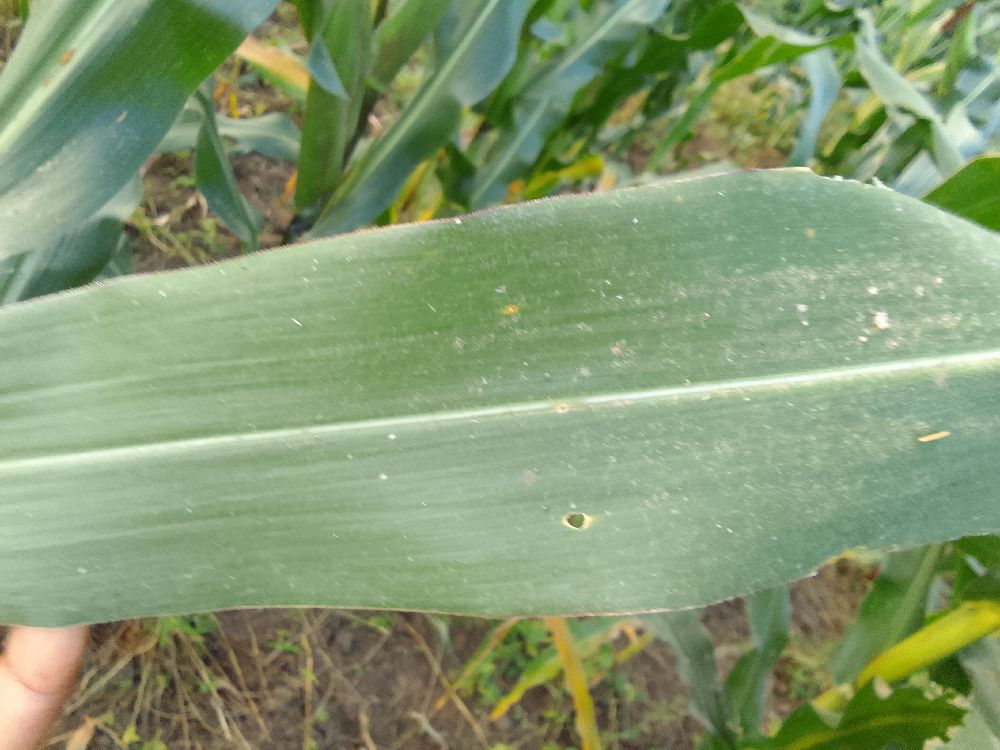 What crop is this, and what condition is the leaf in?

maize, healthy
